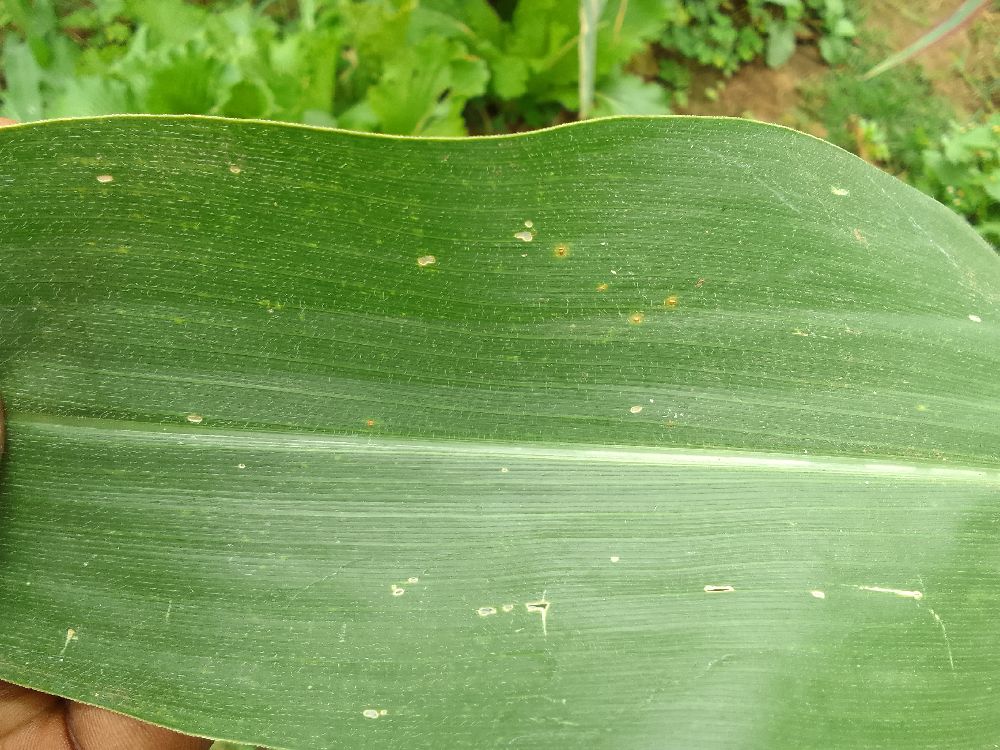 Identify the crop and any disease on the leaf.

maize, healthy
